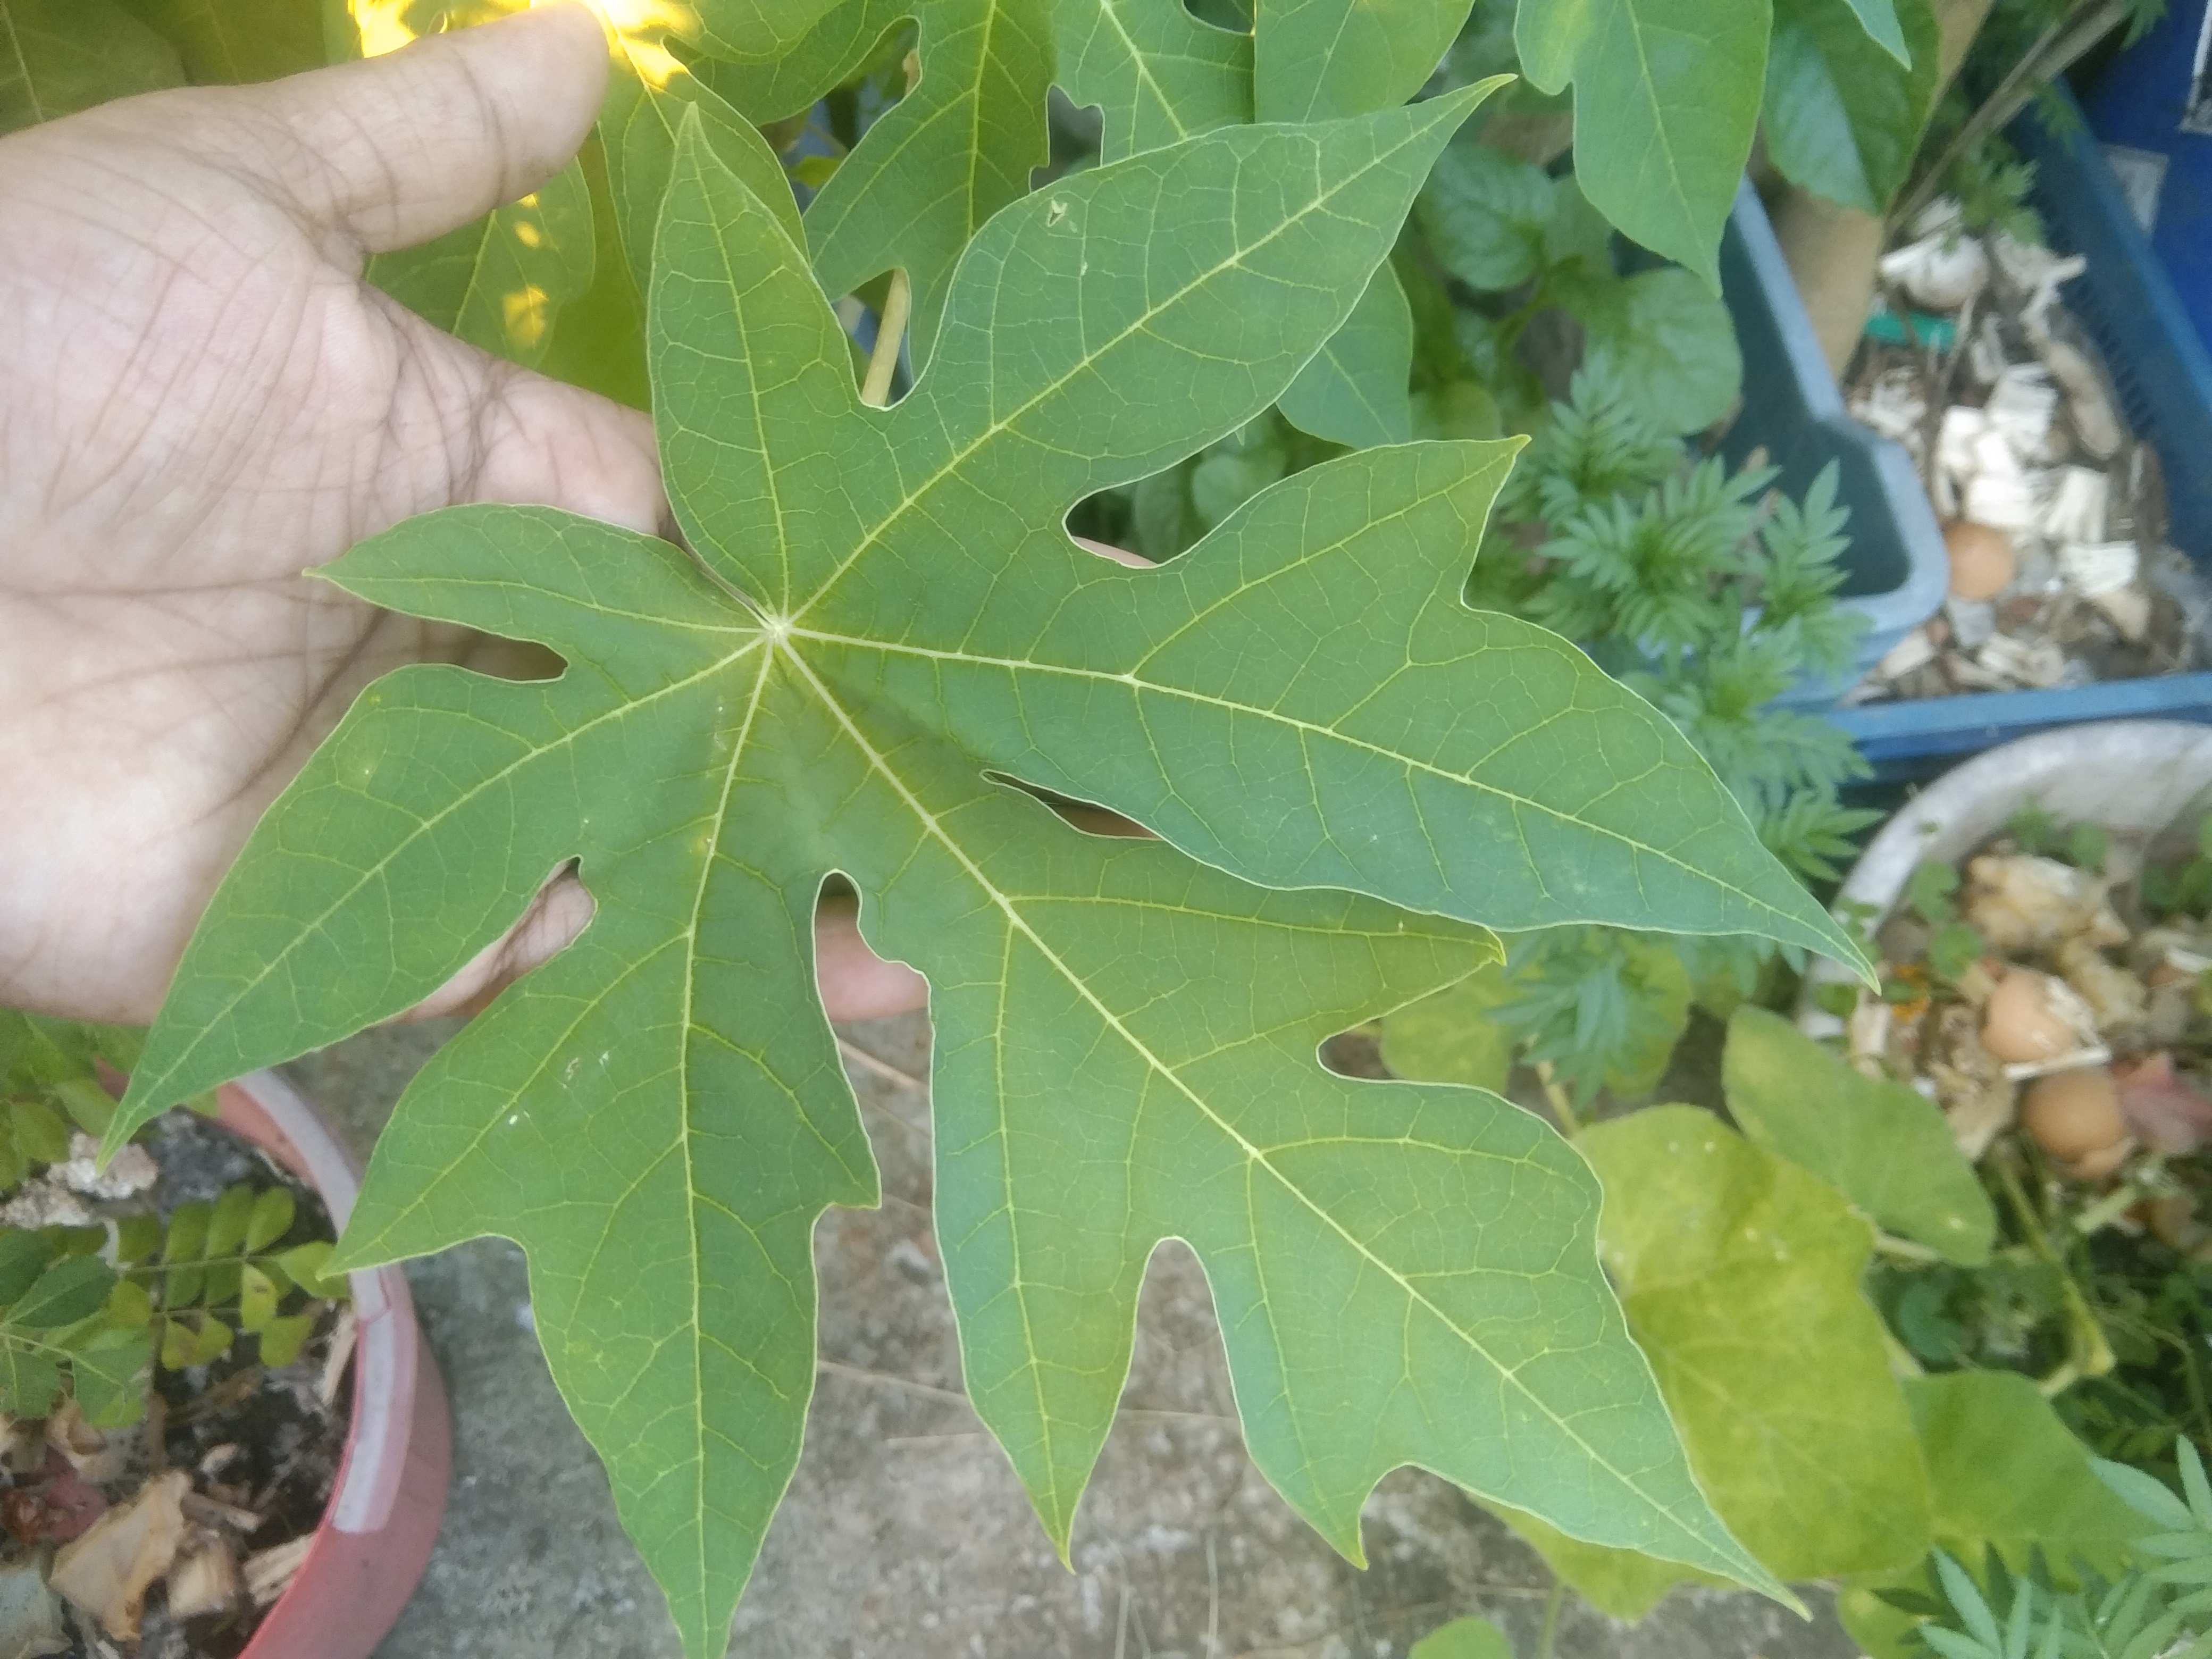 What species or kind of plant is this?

papaya
